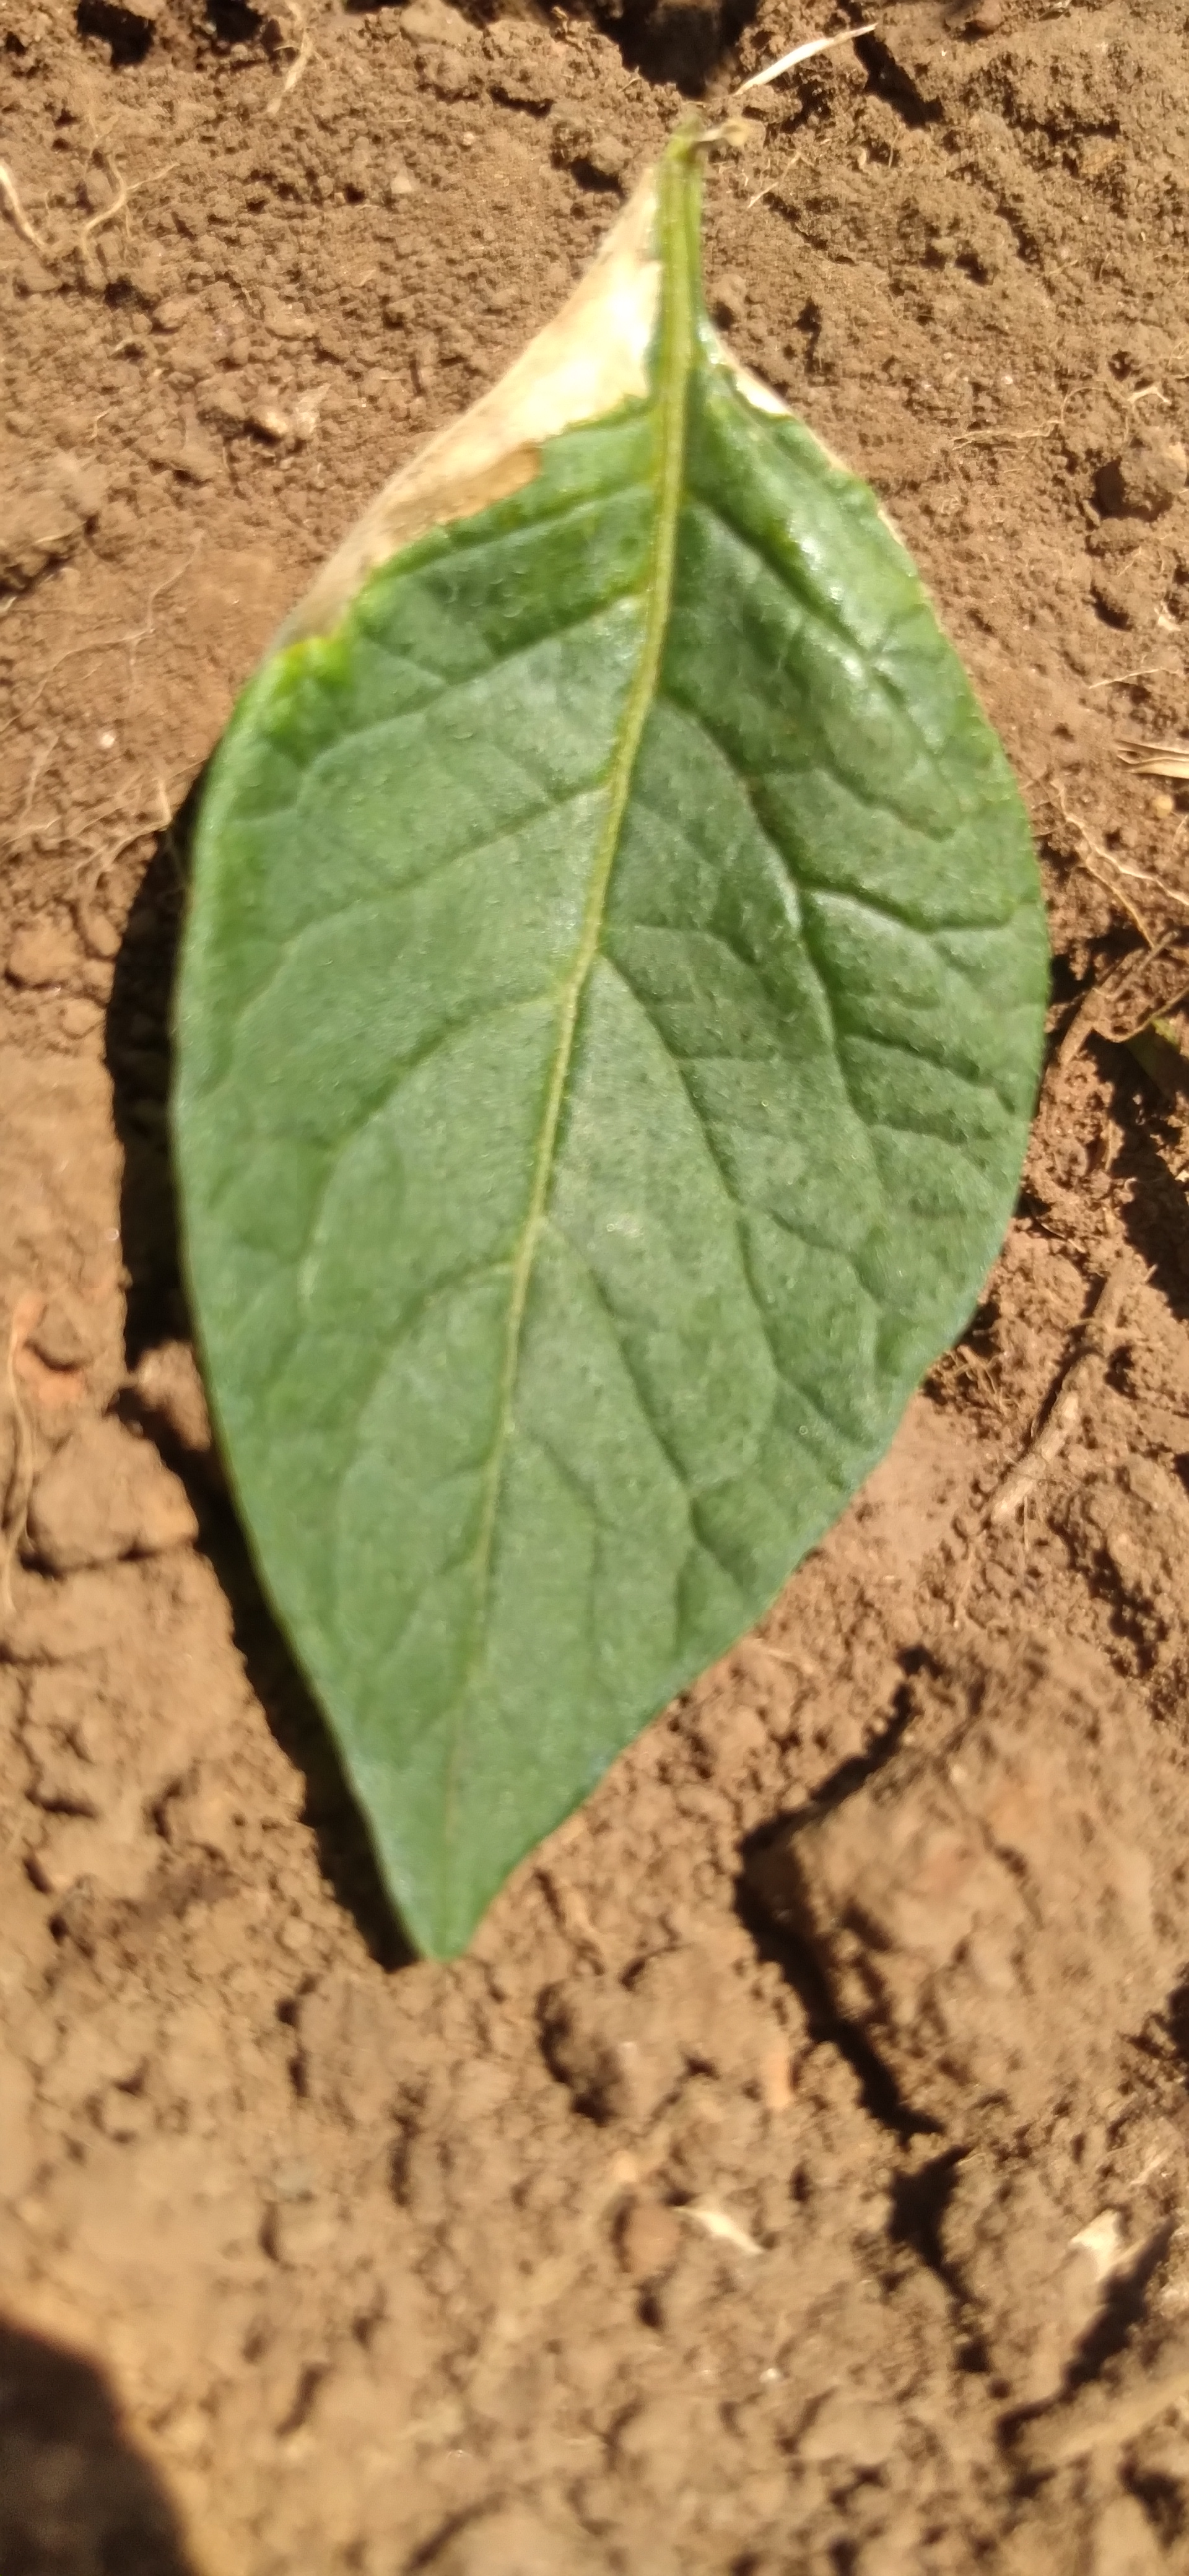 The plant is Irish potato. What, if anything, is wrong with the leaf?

early blight
